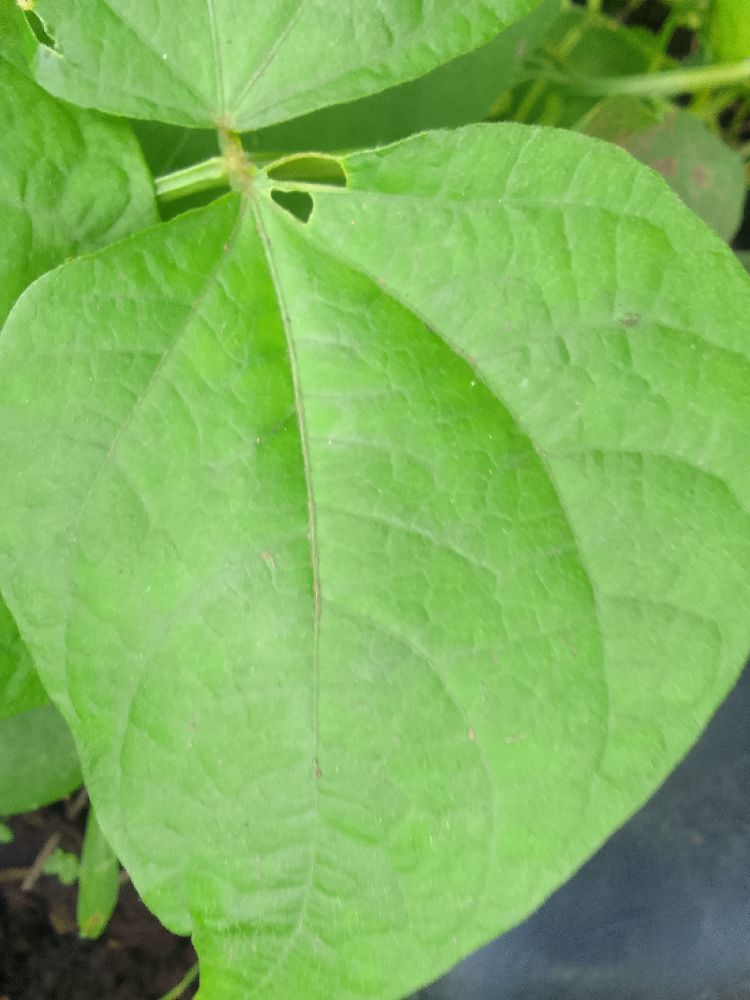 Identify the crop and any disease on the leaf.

common bean, healthy
